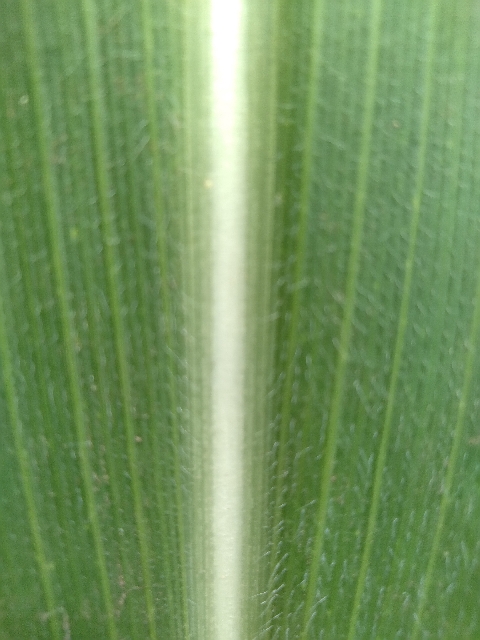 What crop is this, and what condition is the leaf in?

maize, healthy
